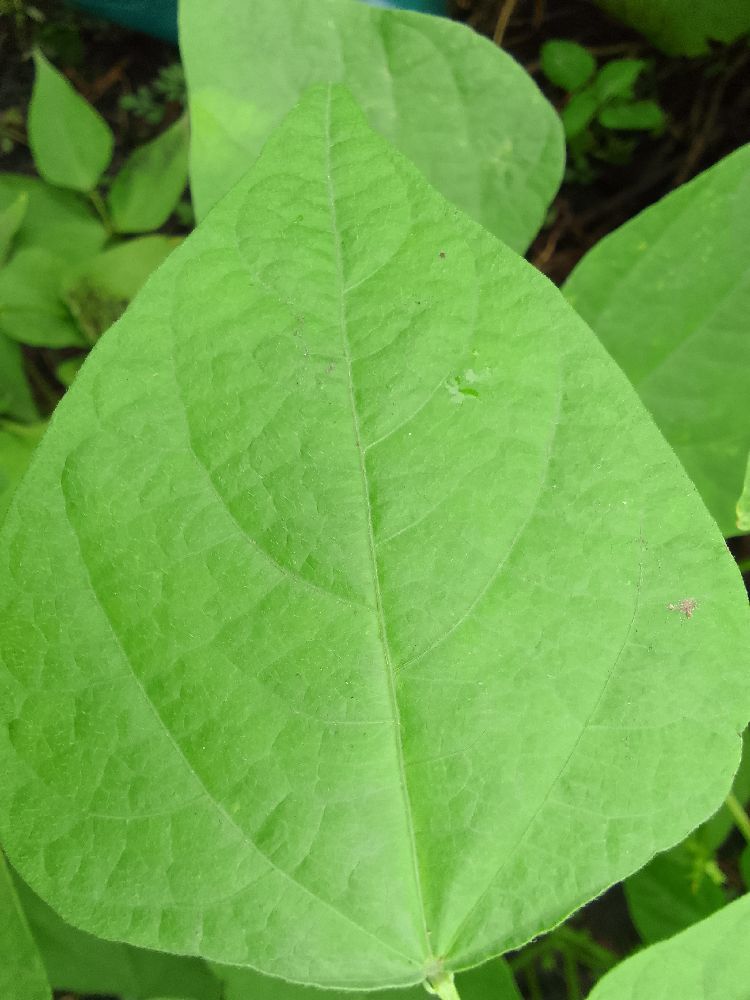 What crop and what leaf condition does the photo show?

common bean, healthy
